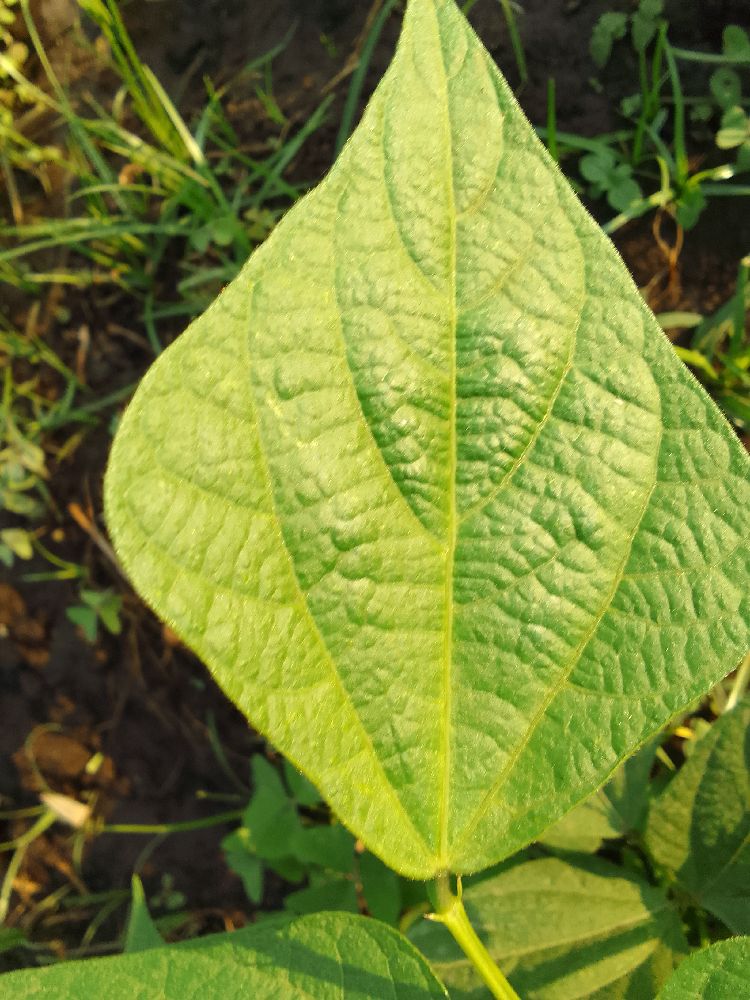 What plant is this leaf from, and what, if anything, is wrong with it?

common bean, healthy
